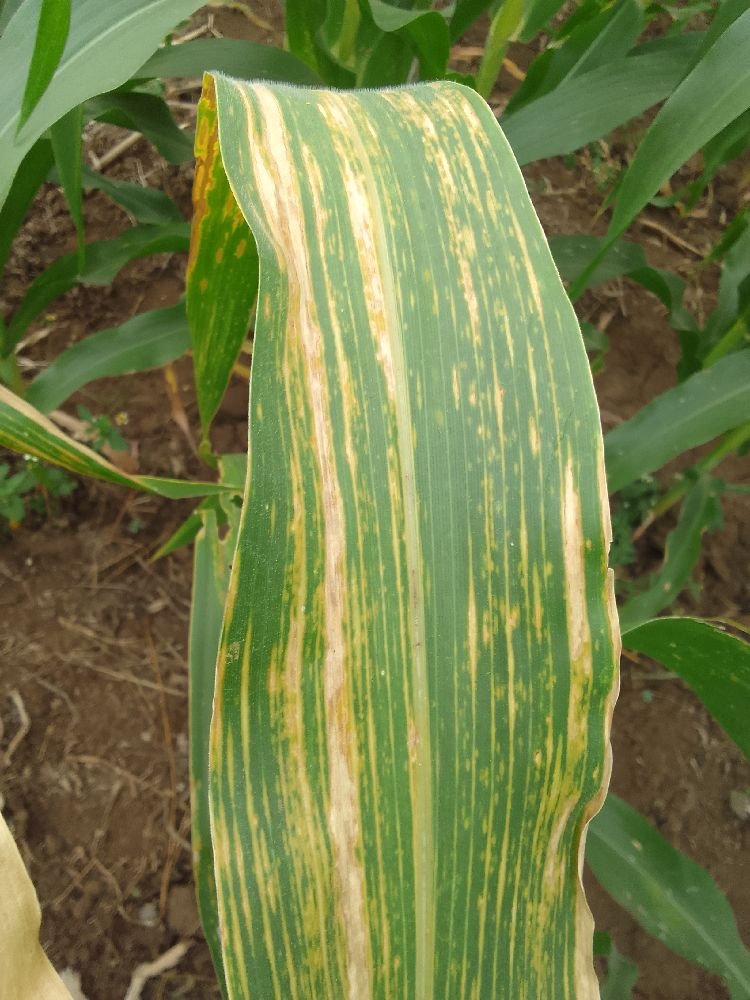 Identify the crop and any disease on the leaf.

maize, maize lethal necrosis
